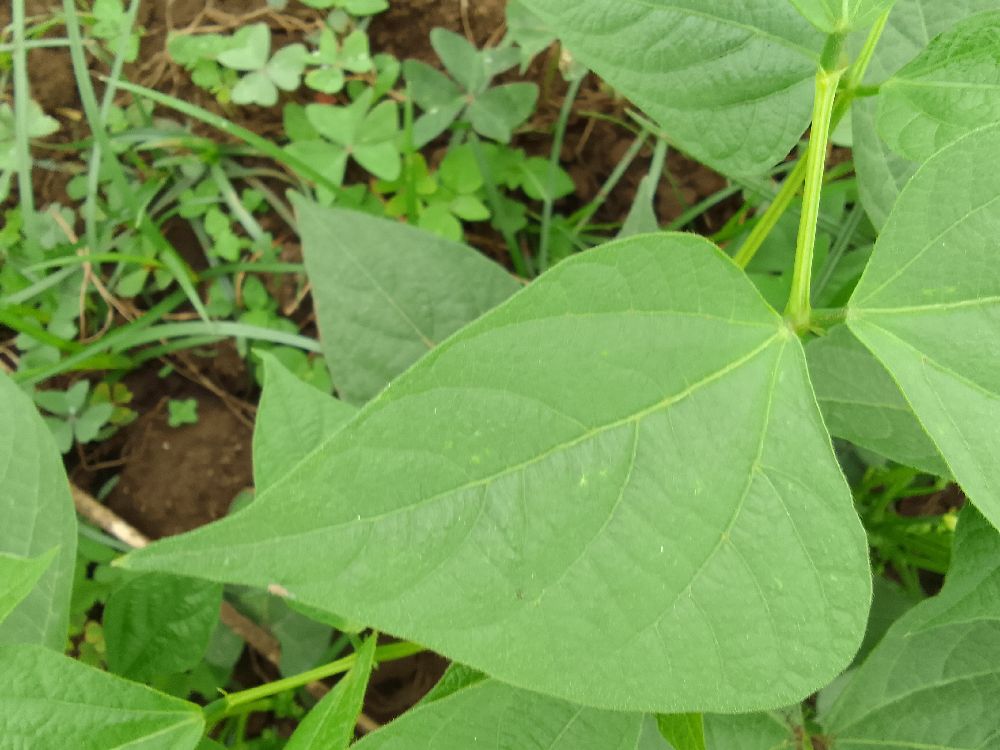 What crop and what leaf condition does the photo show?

common bean, healthy
